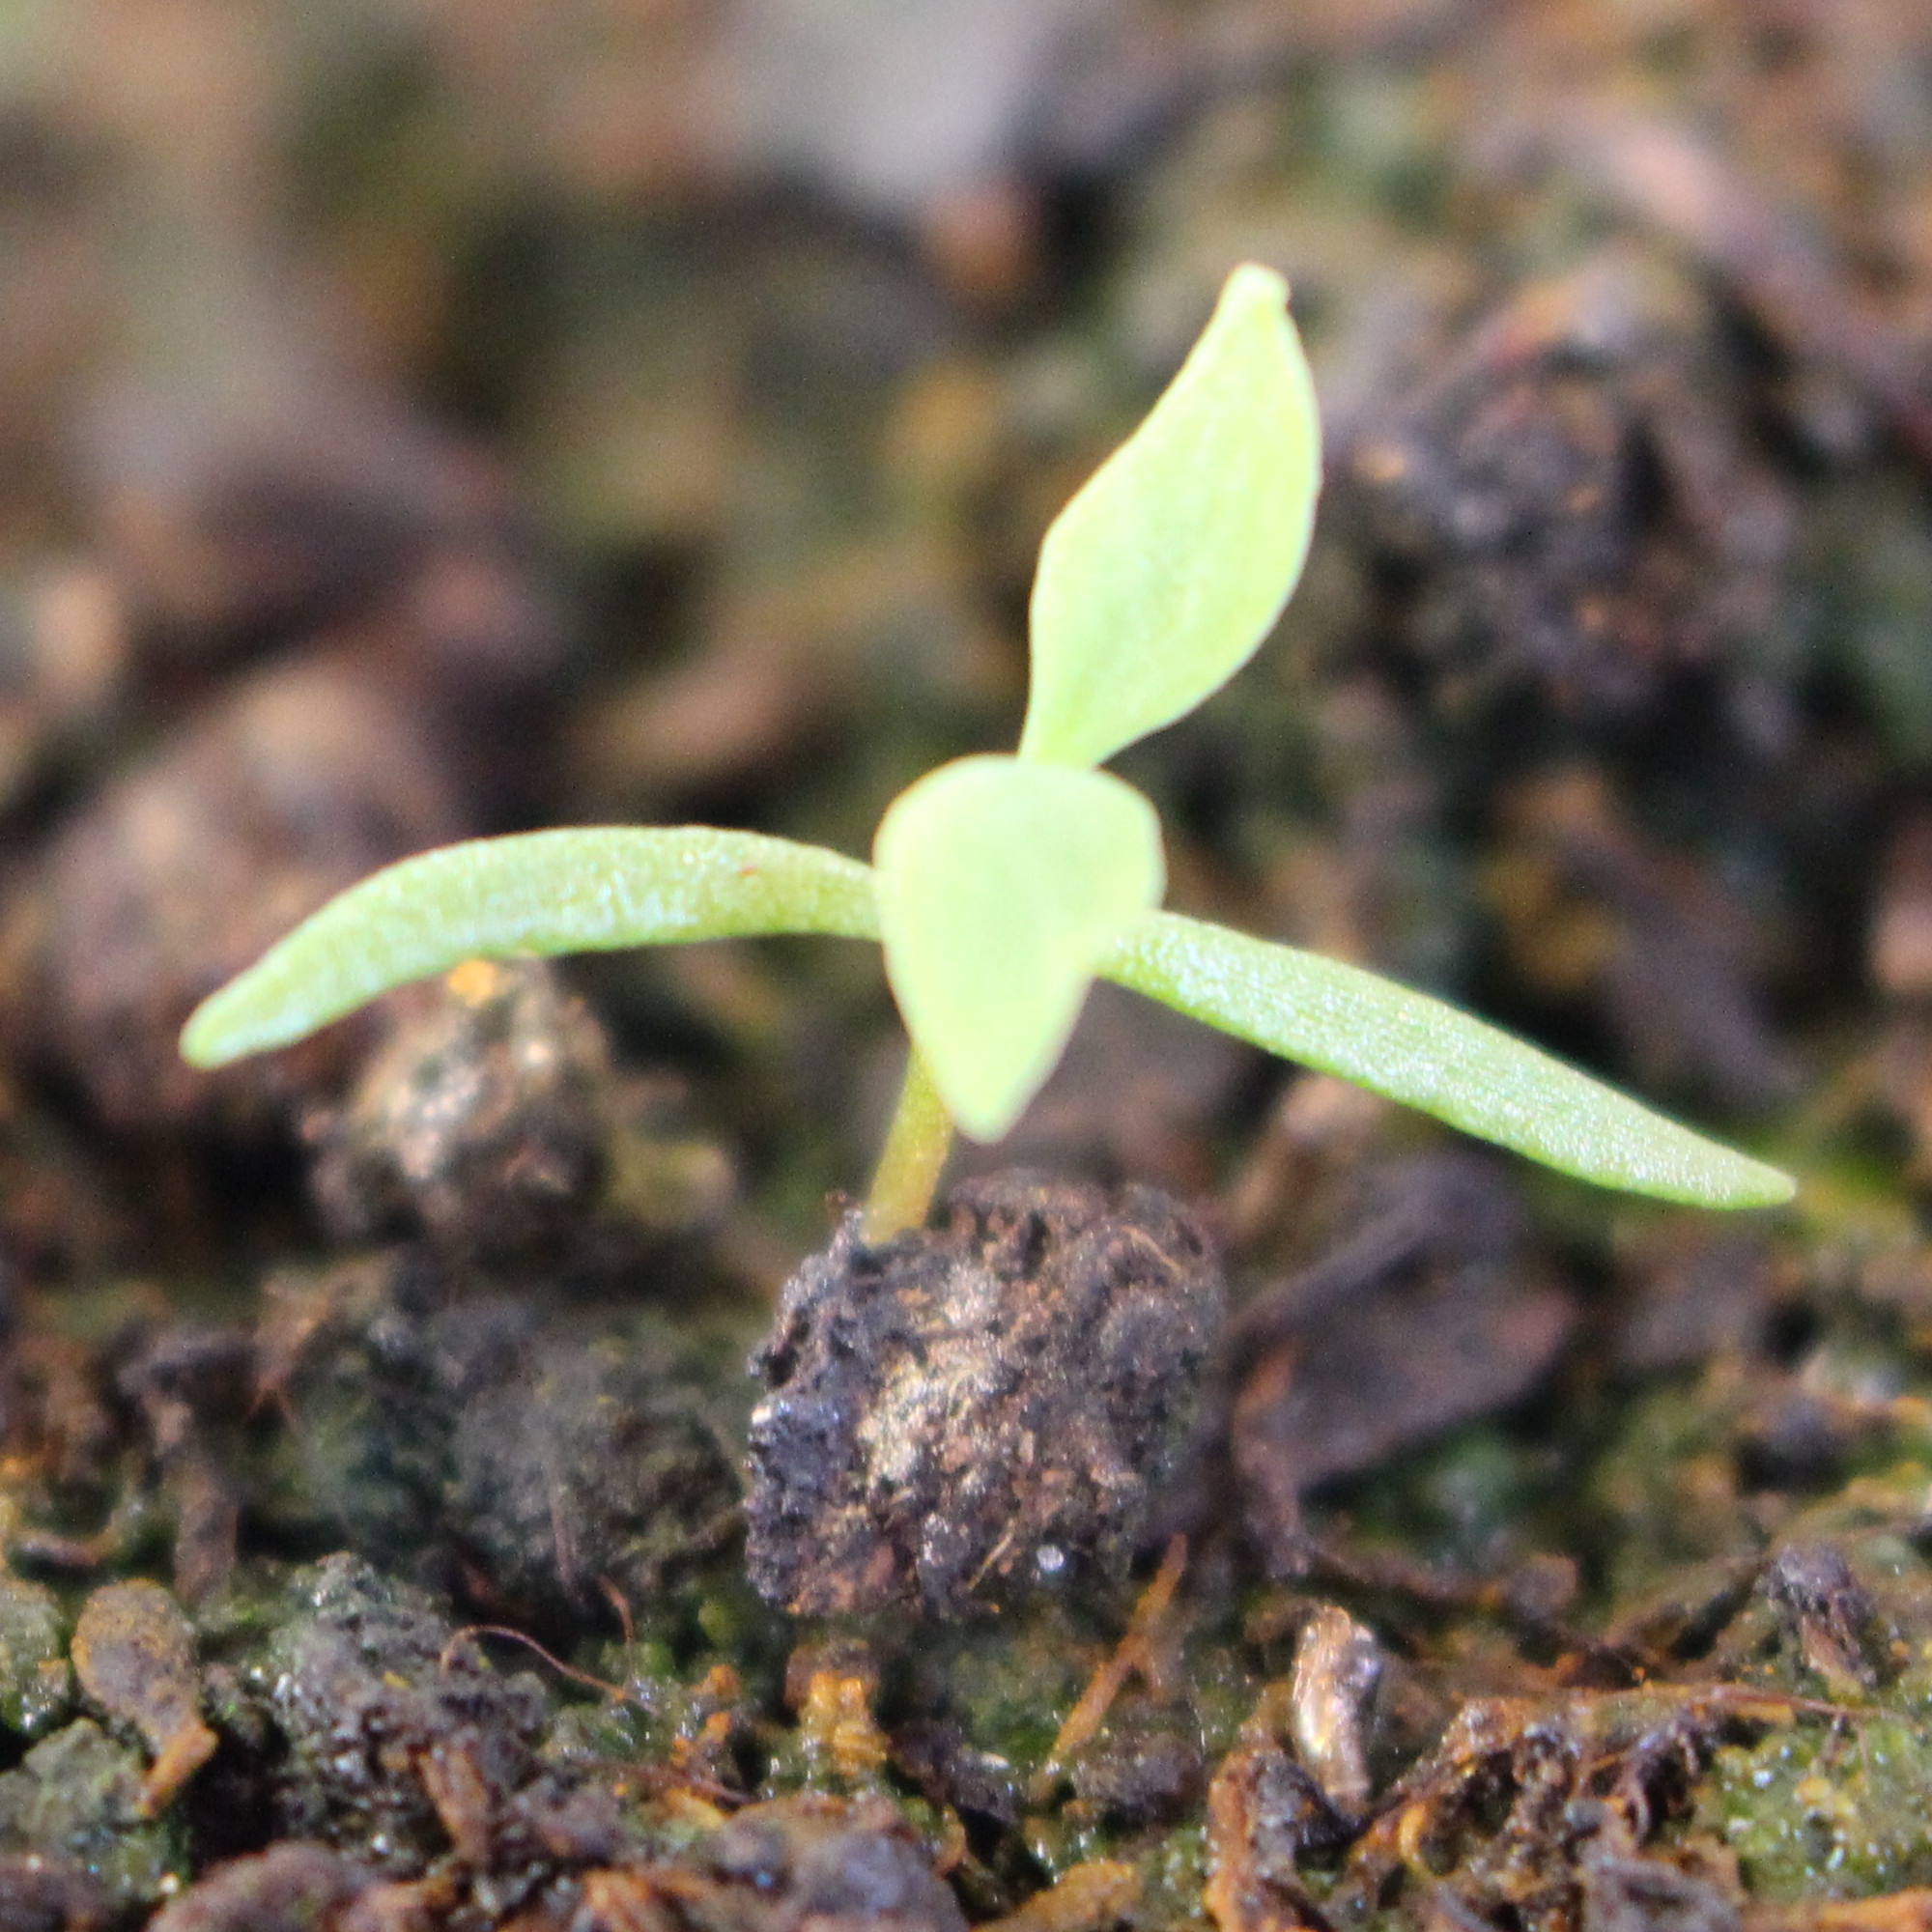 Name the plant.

Papaver rhoeas
